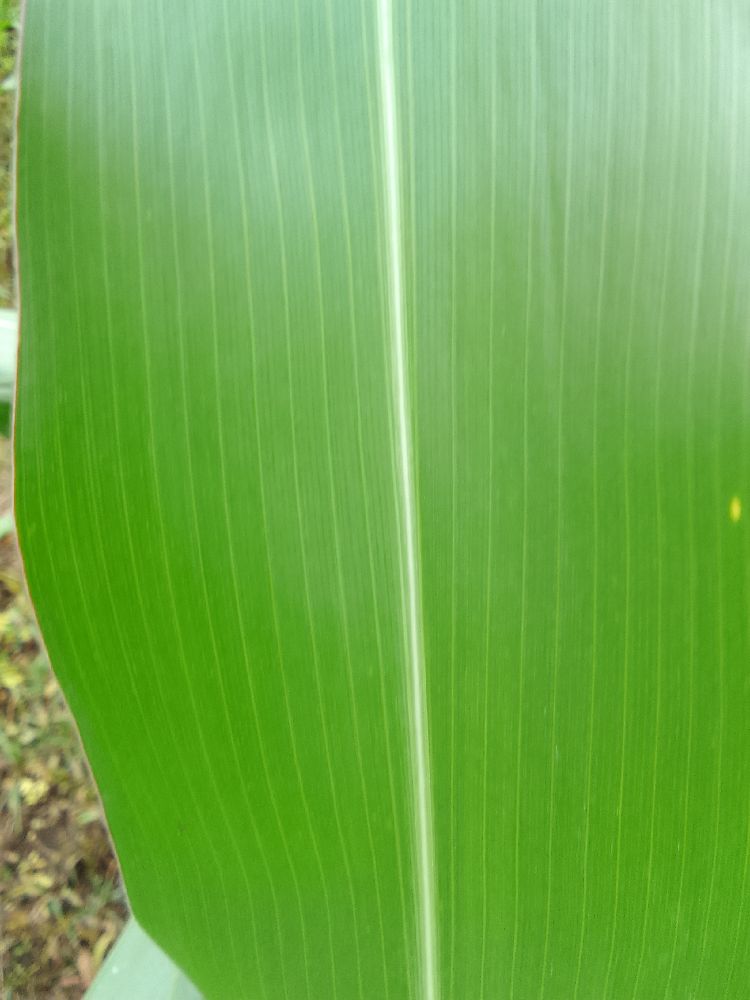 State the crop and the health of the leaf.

maize, healthy
